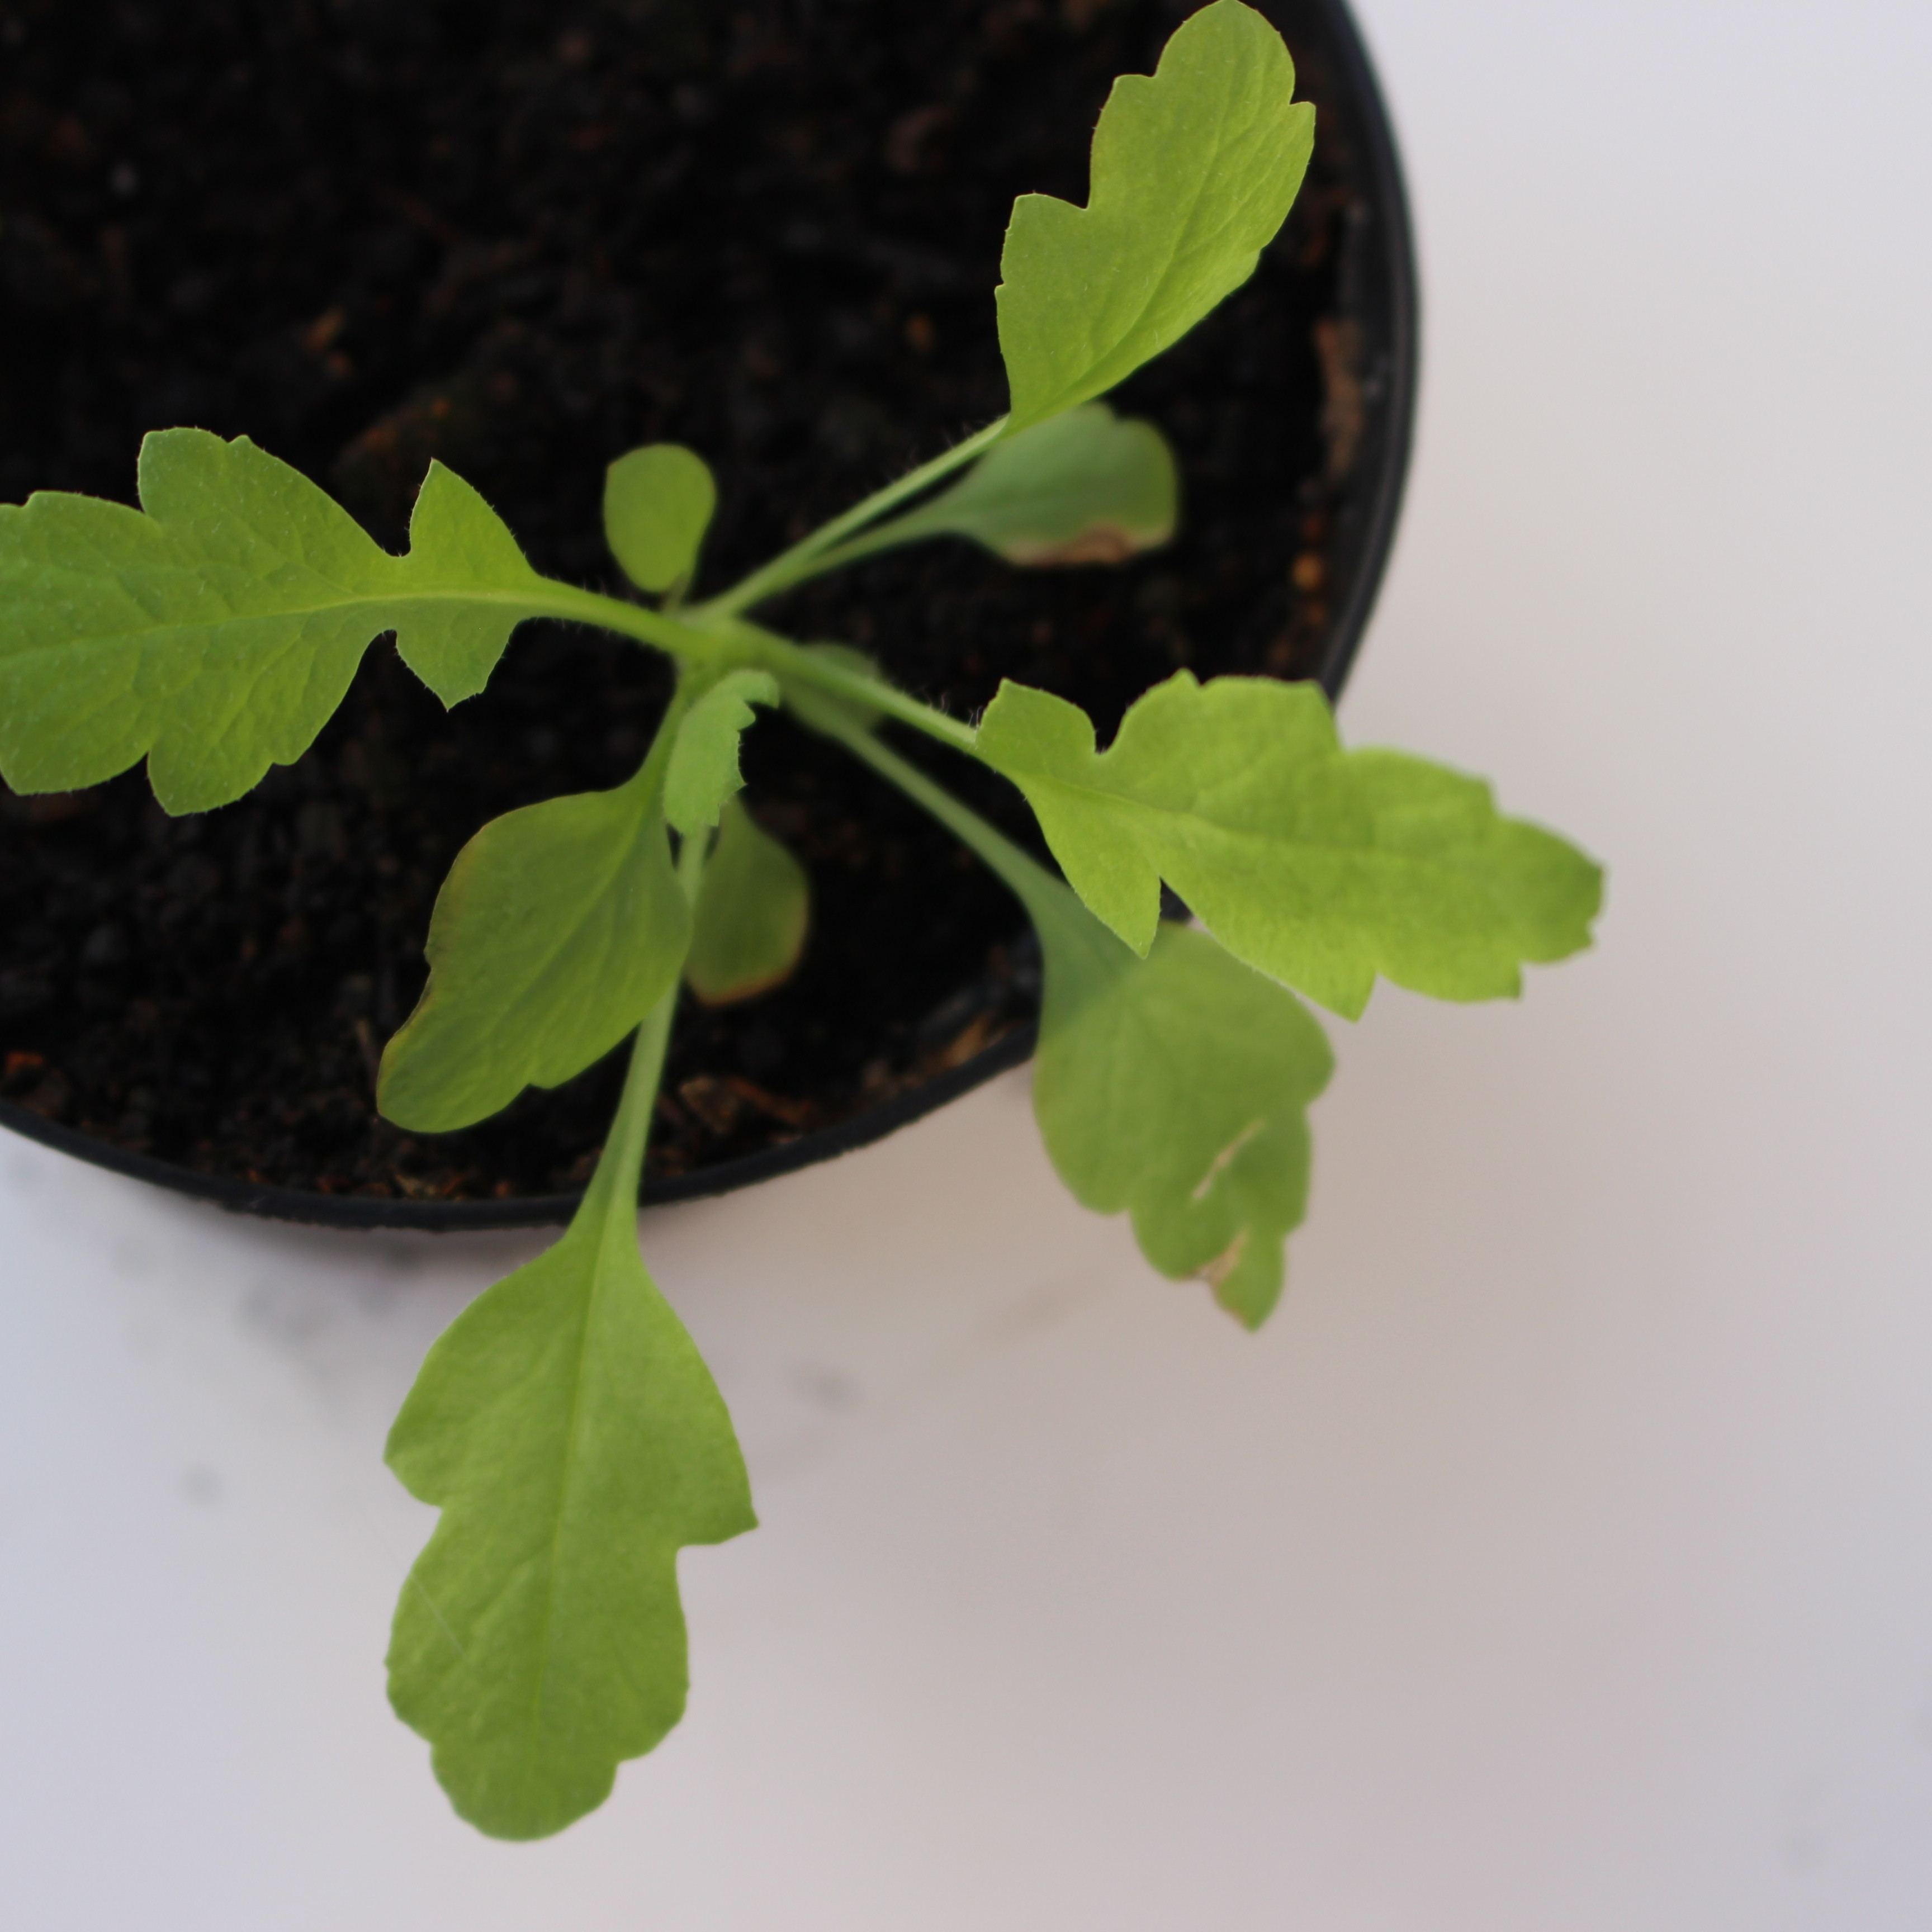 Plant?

Papaver rhoeas
